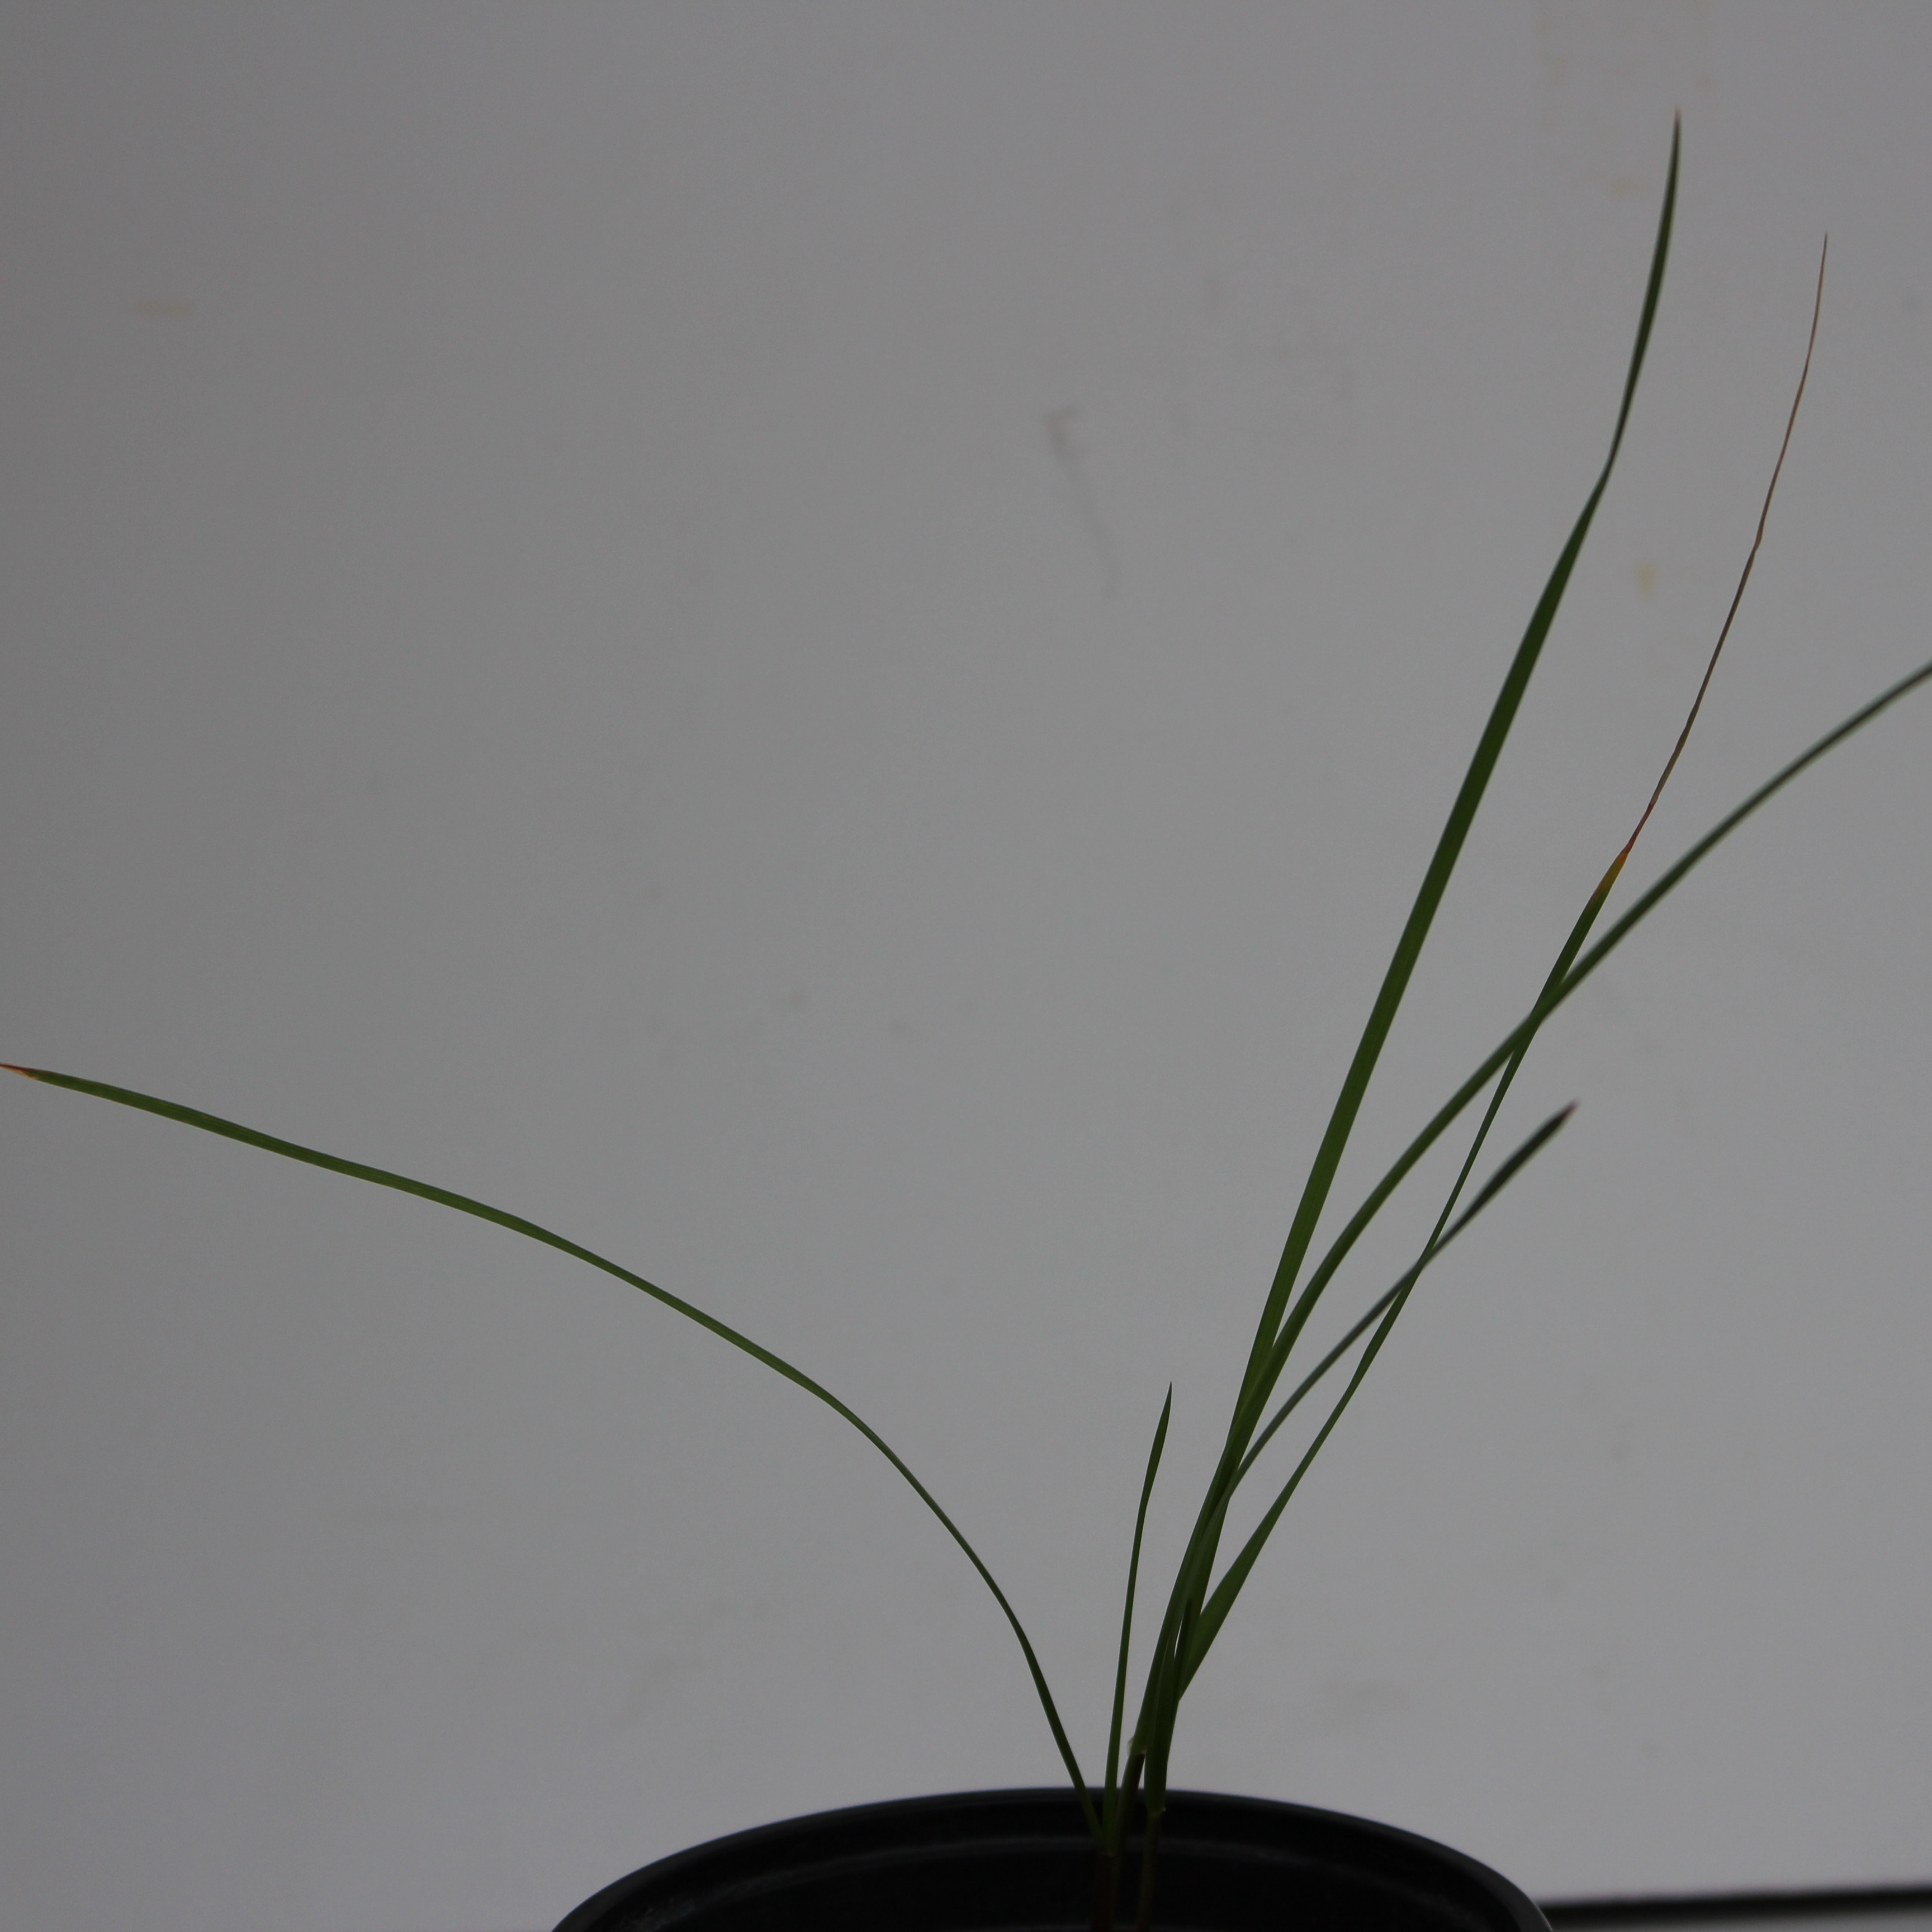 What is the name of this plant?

Lolium multiflorum
